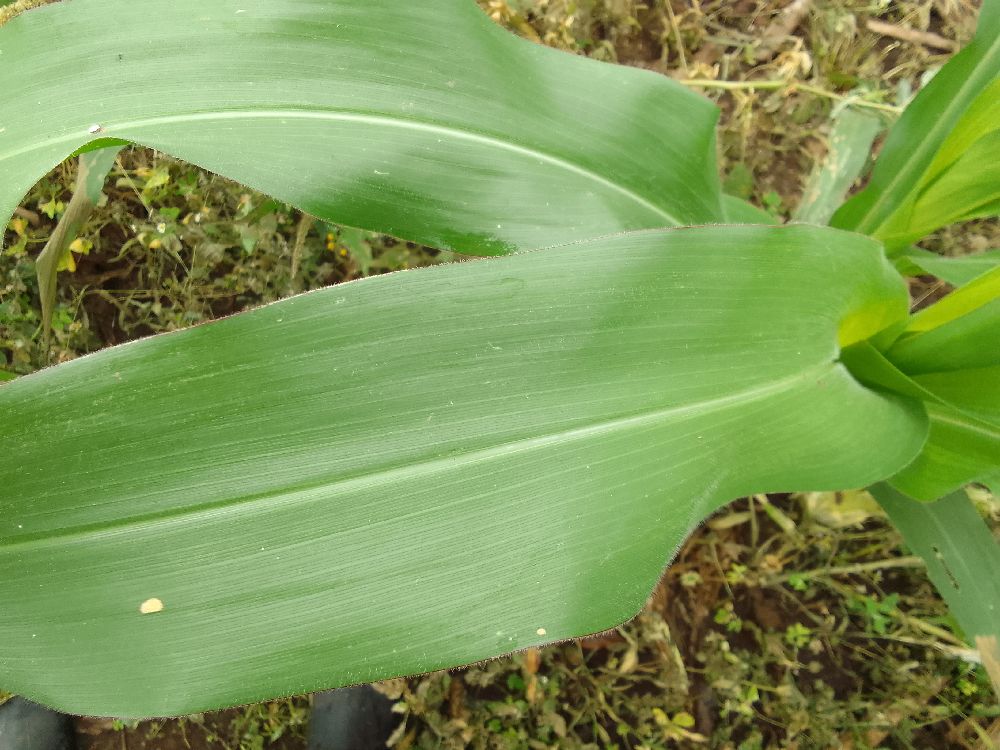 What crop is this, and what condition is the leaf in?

maize, healthy
